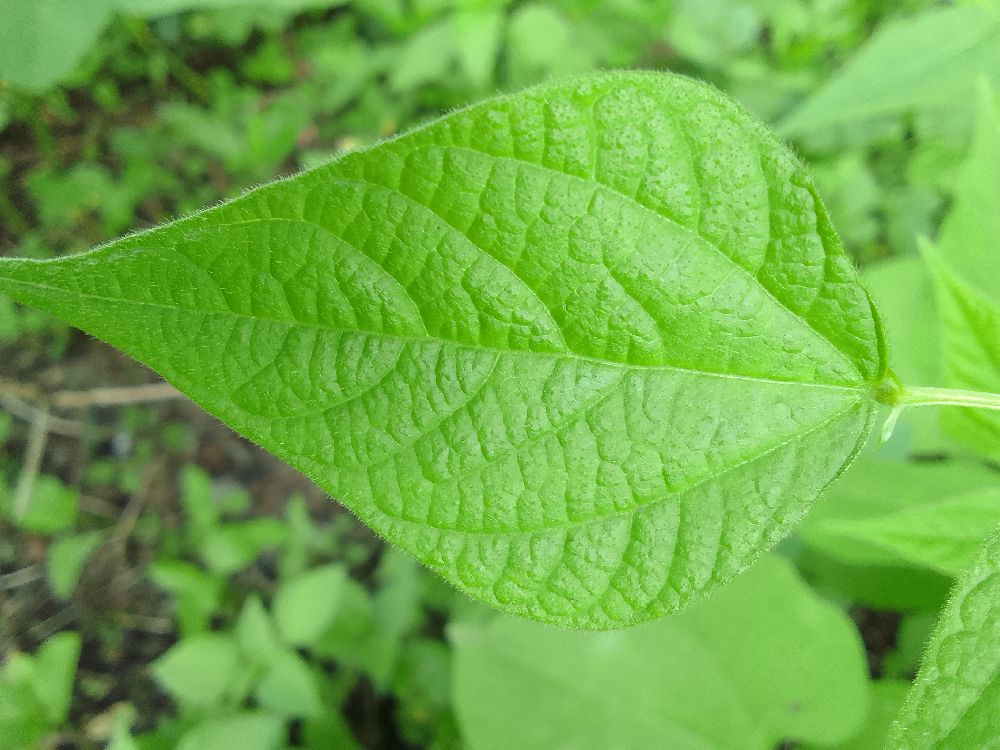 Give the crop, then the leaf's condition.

common bean, healthy
